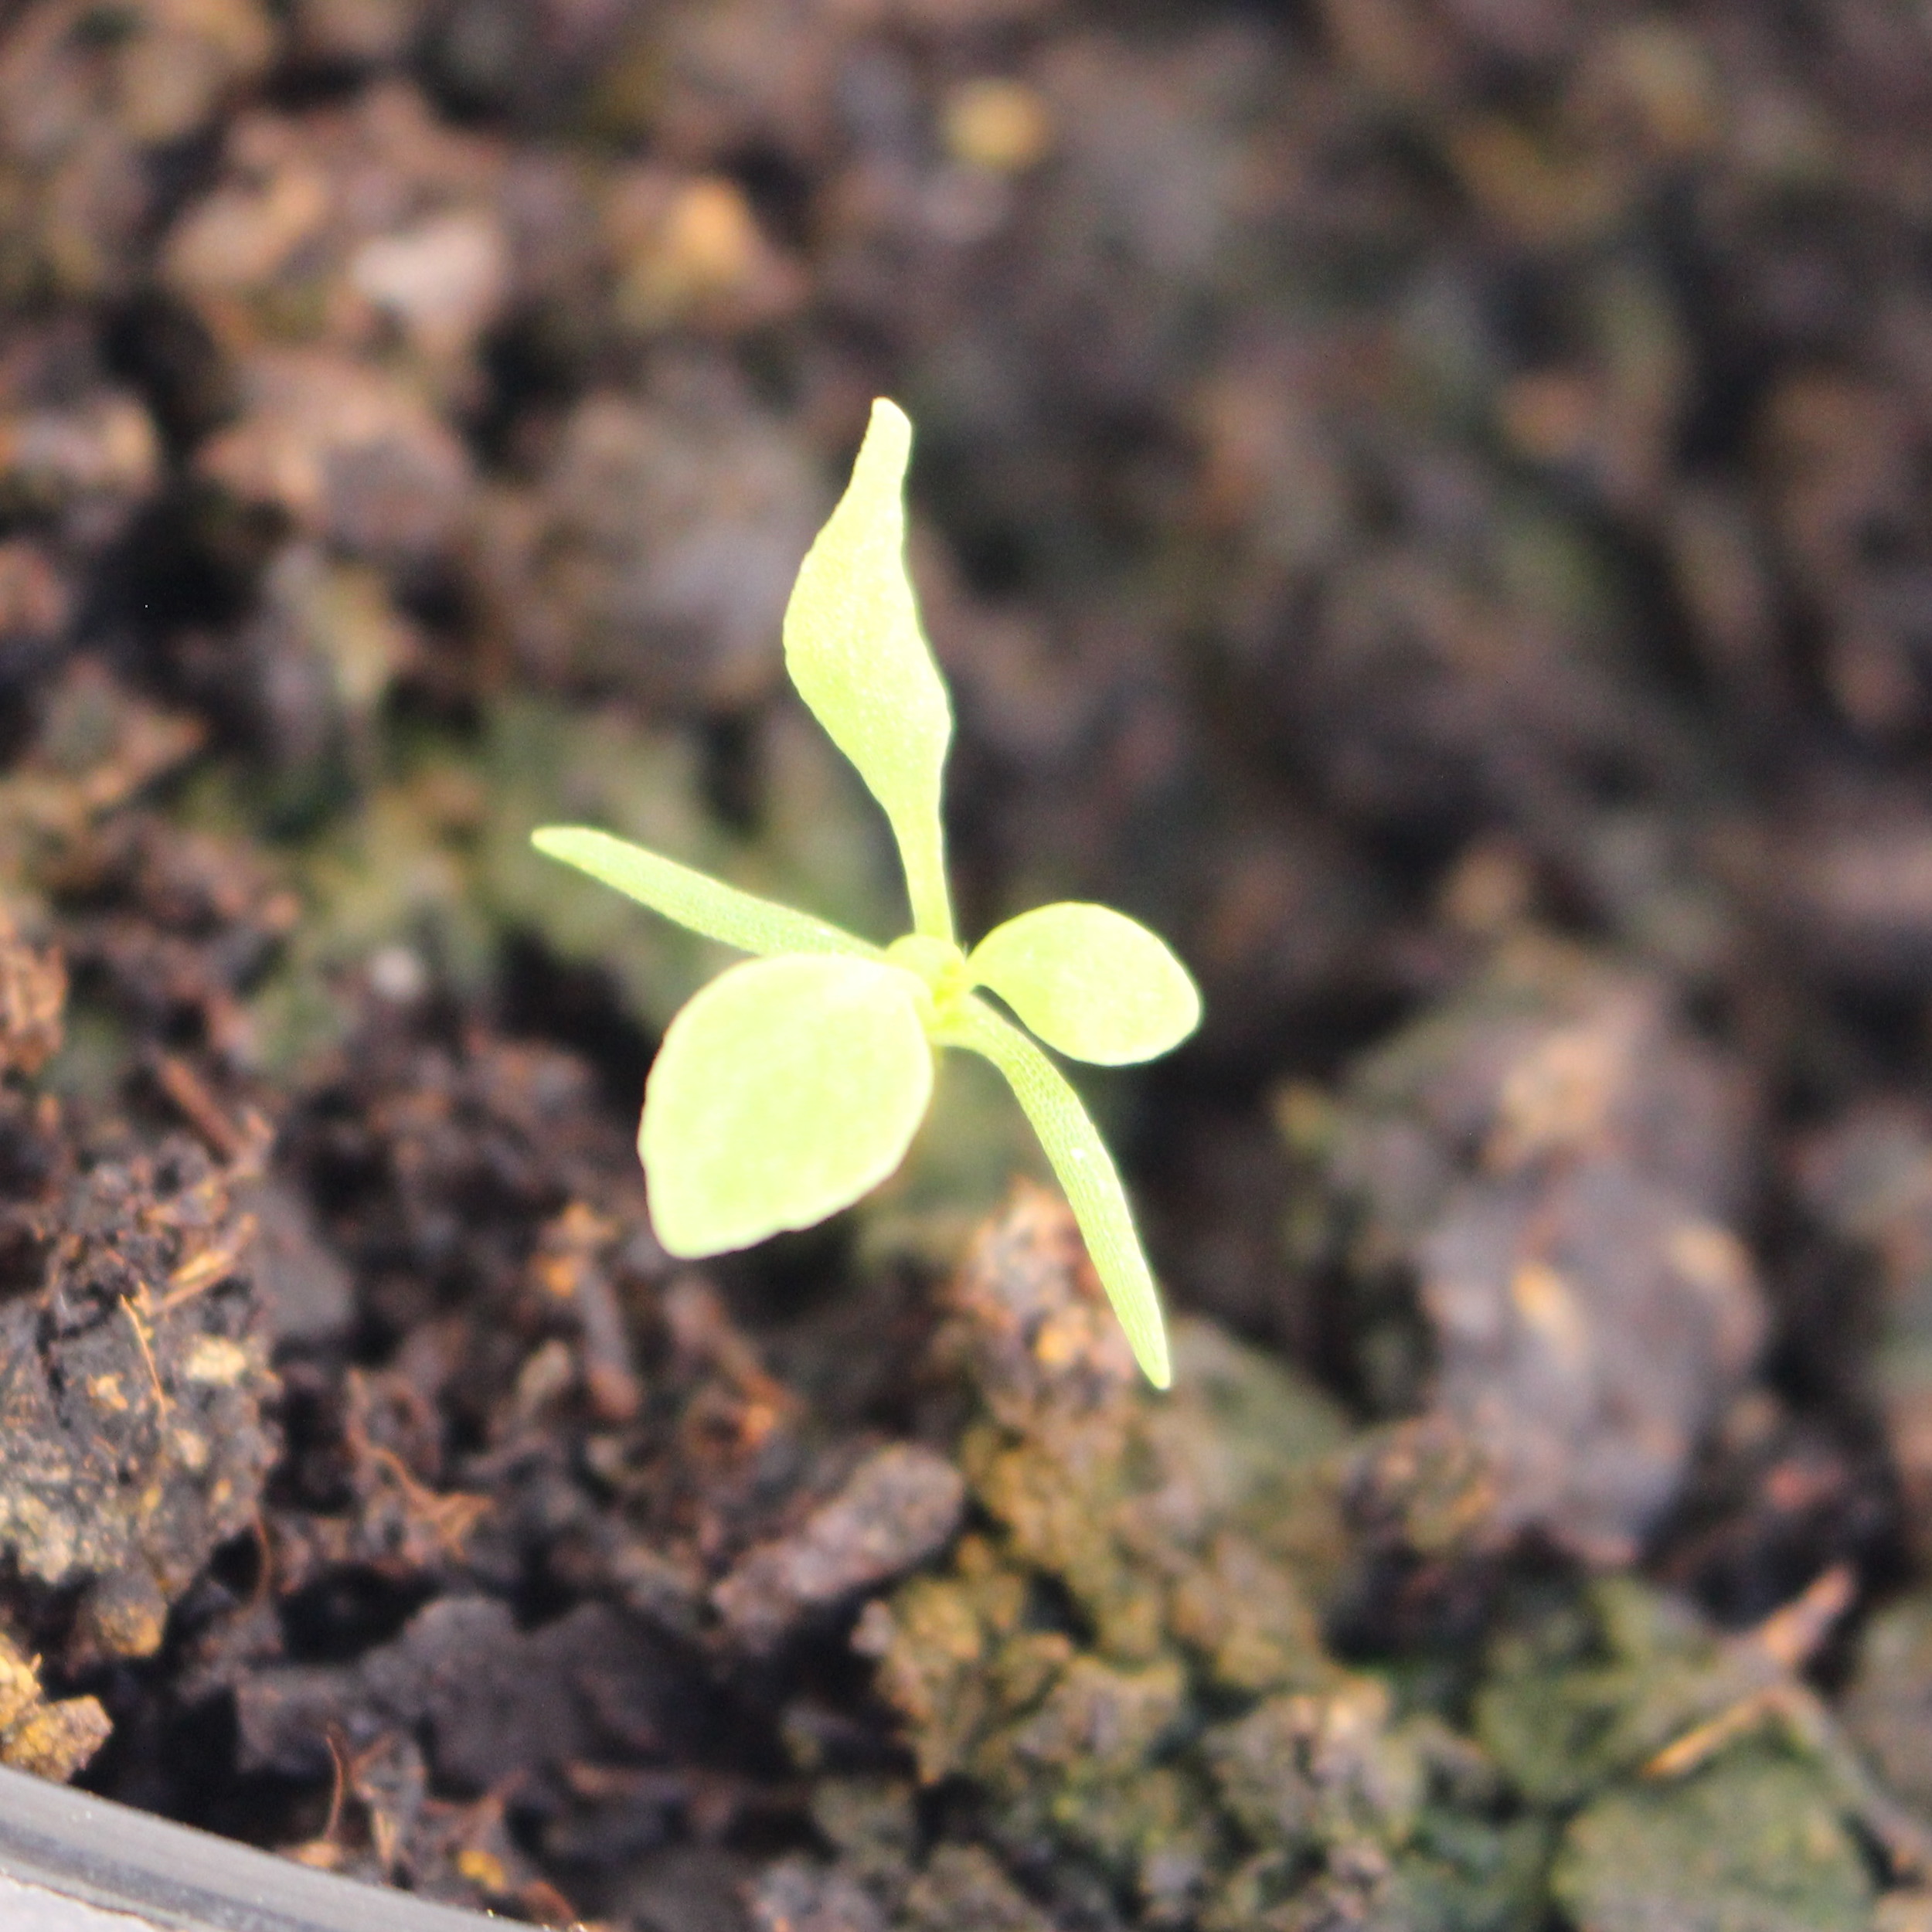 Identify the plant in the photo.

Papaver rhoeas
